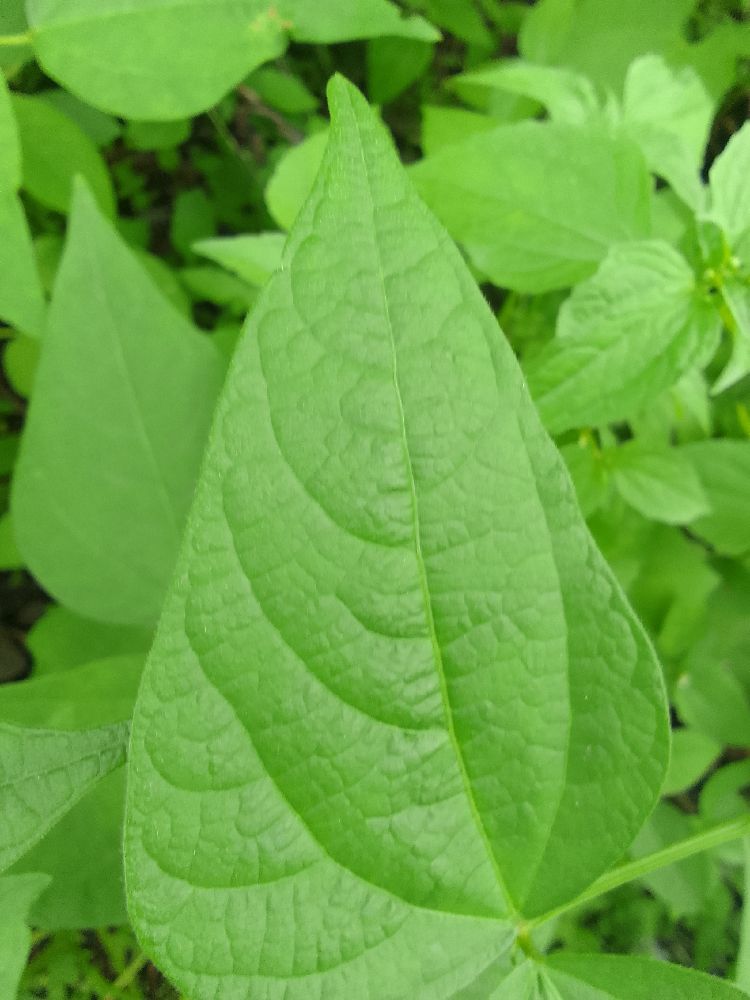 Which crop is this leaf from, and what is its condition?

common bean, healthy
